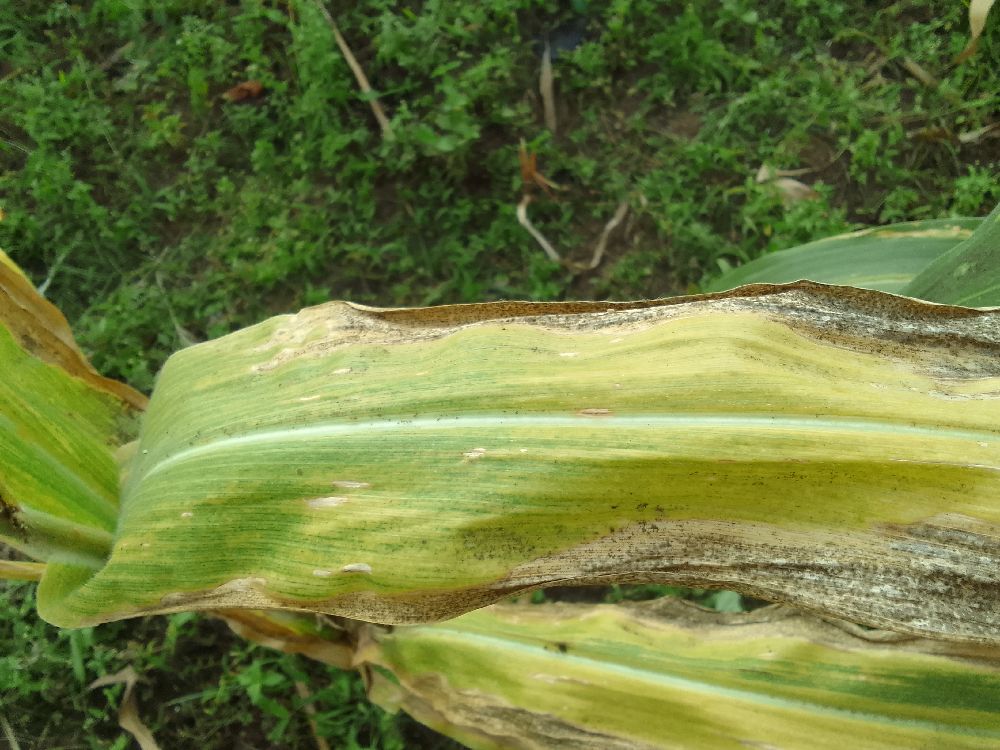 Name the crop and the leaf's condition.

maize, maize lethal necrosis
